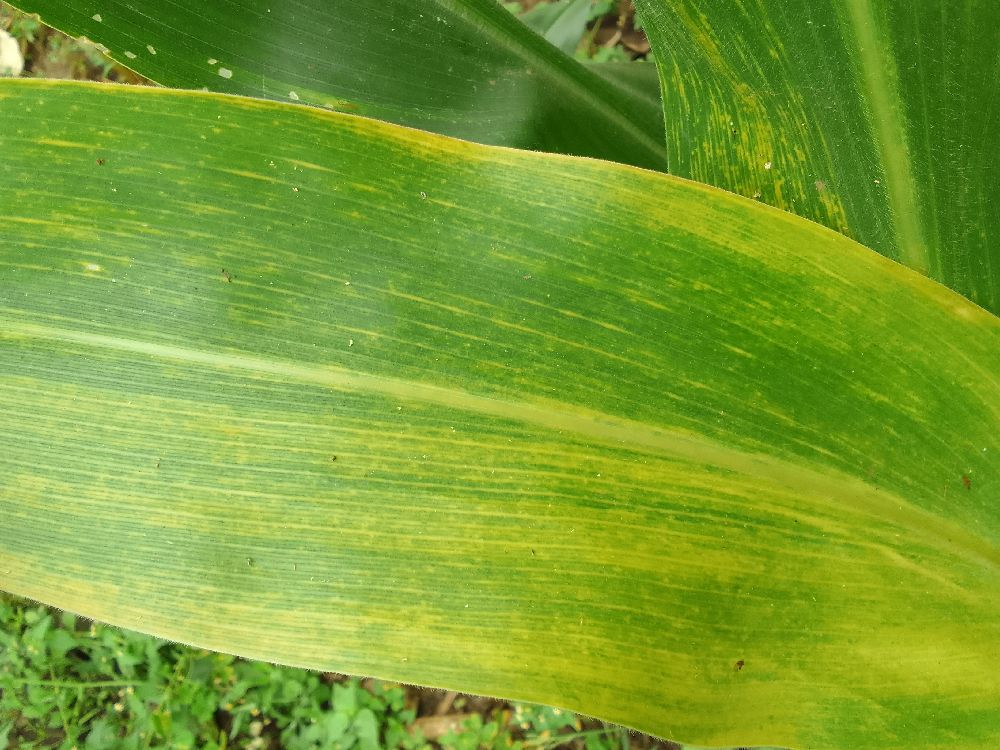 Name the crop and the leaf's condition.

maize, maize lethal necrosis
